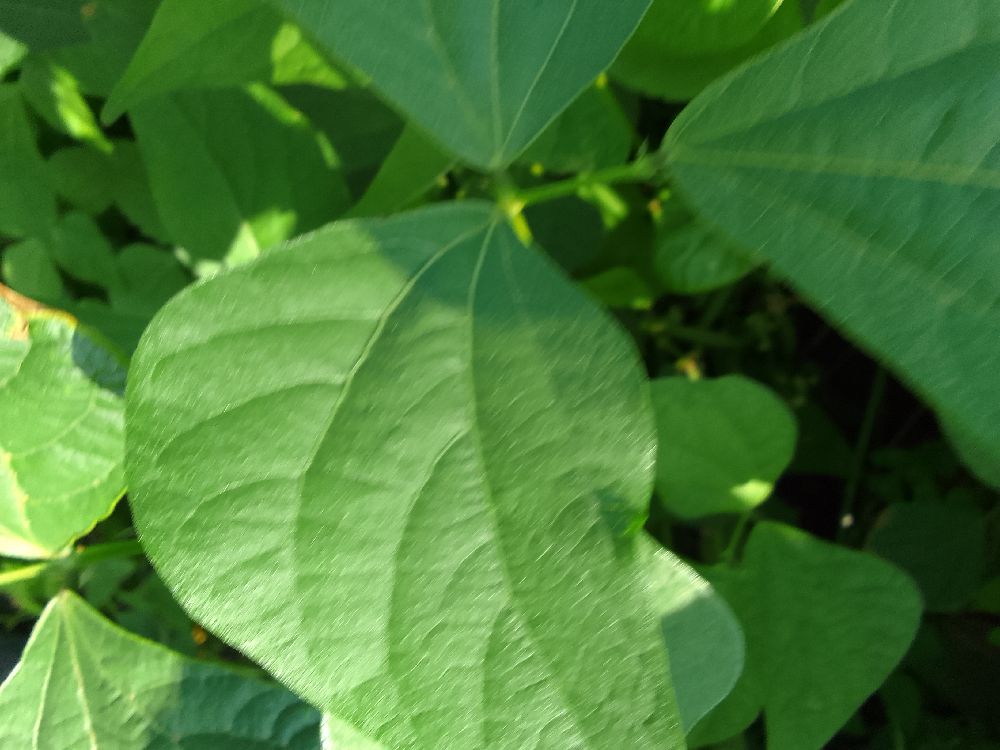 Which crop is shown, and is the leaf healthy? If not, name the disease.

common bean, healthy
